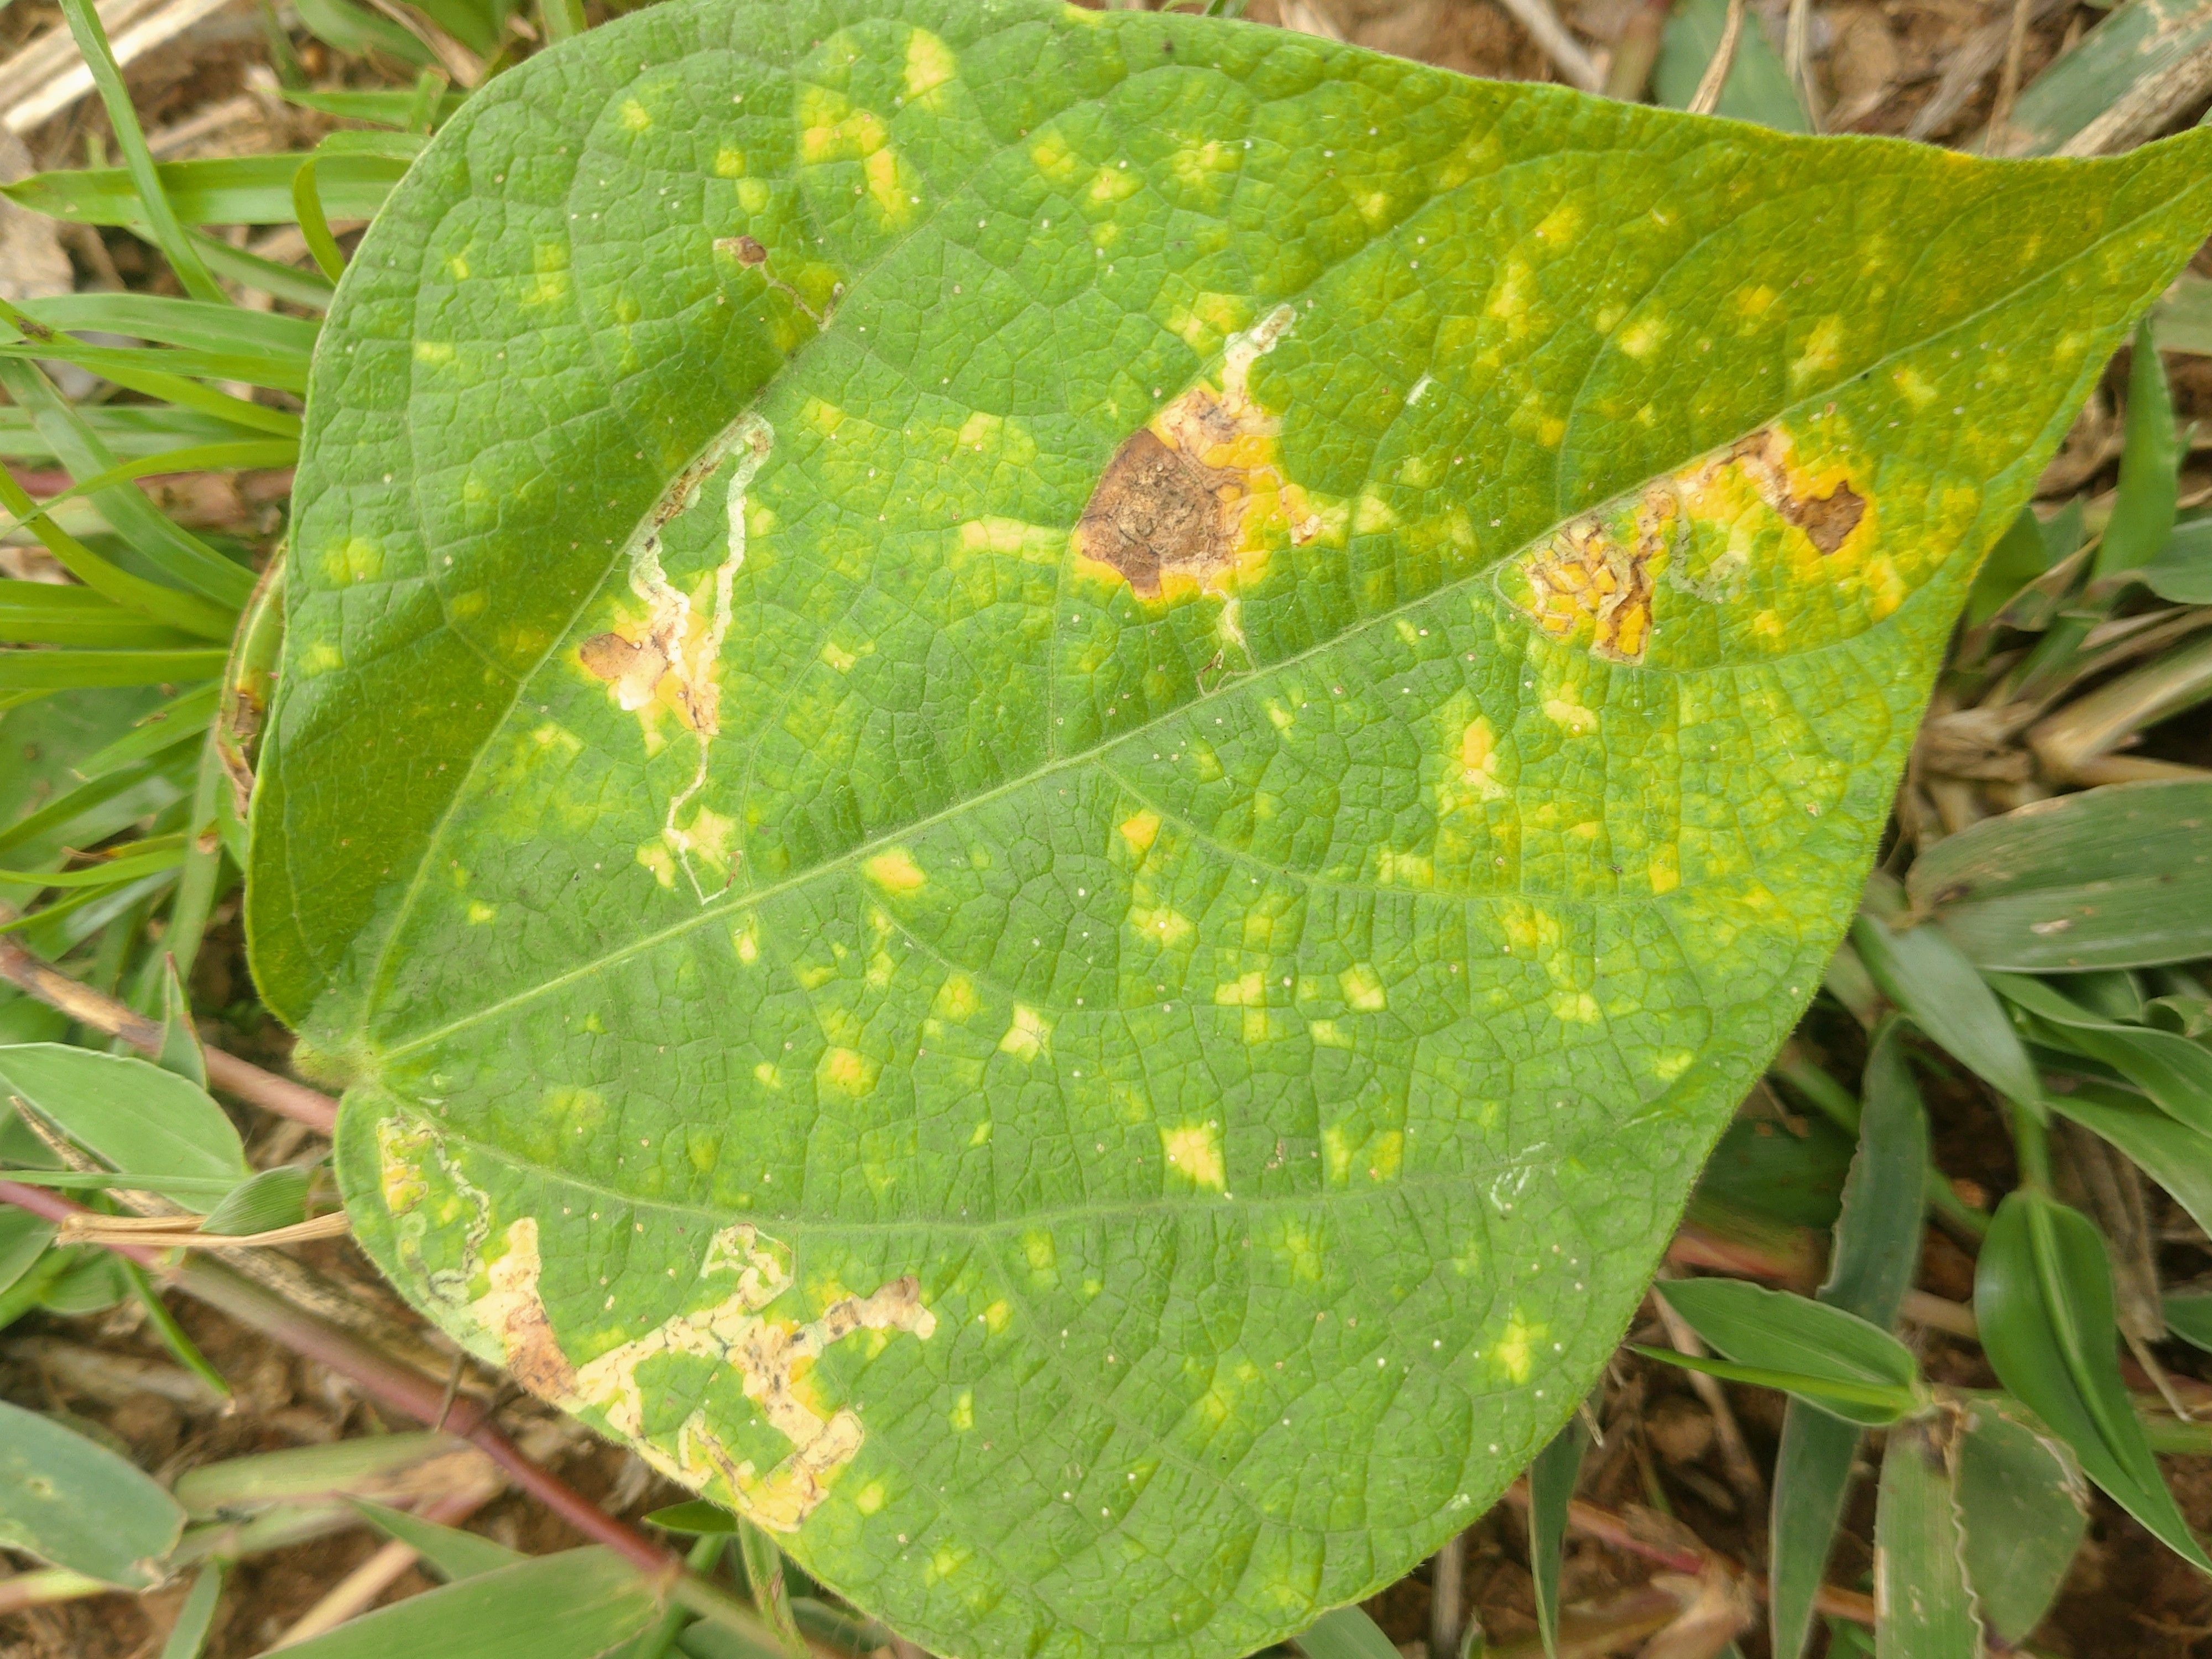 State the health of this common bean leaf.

rust
